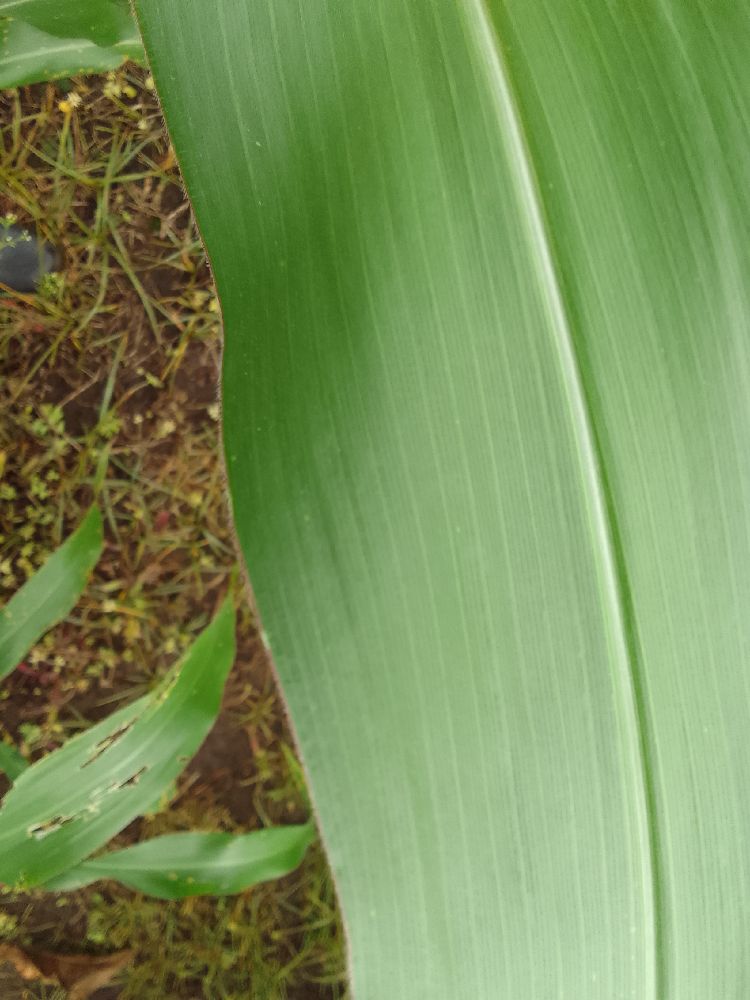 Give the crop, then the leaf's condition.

maize, healthy
